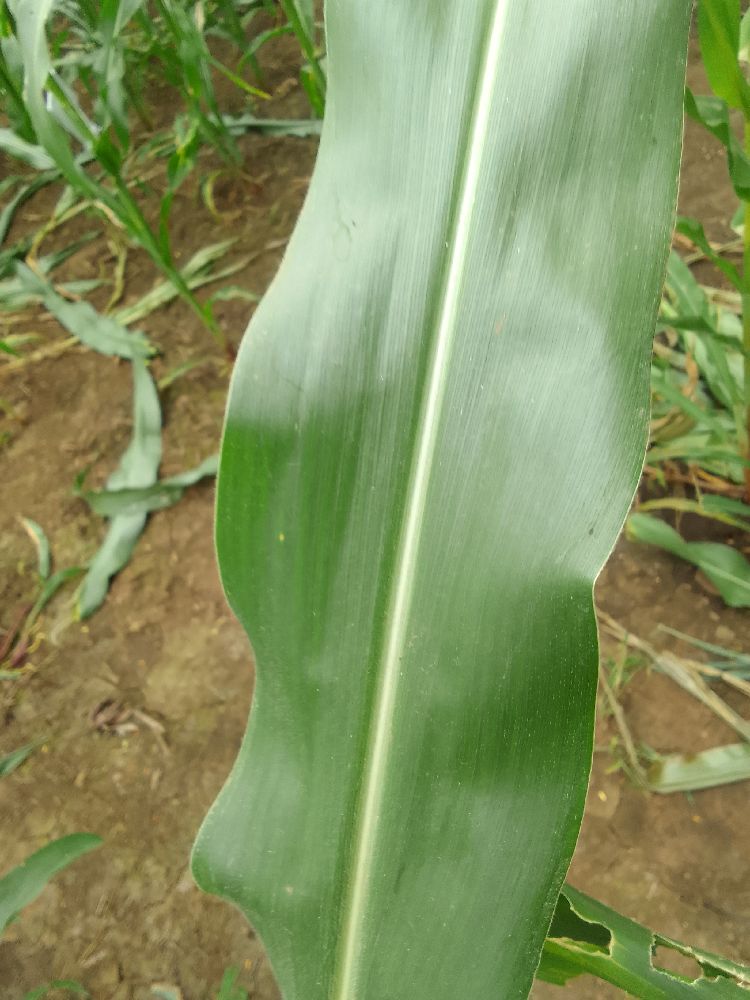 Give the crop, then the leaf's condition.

maize, healthy
